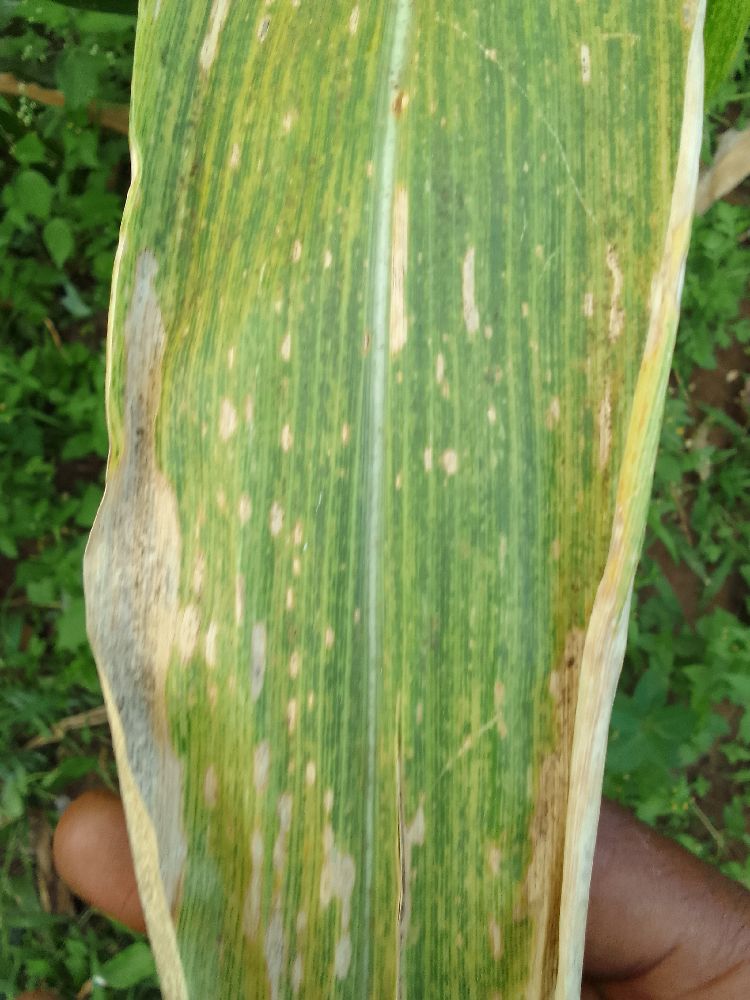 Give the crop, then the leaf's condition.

maize, maize lethal necrosis
